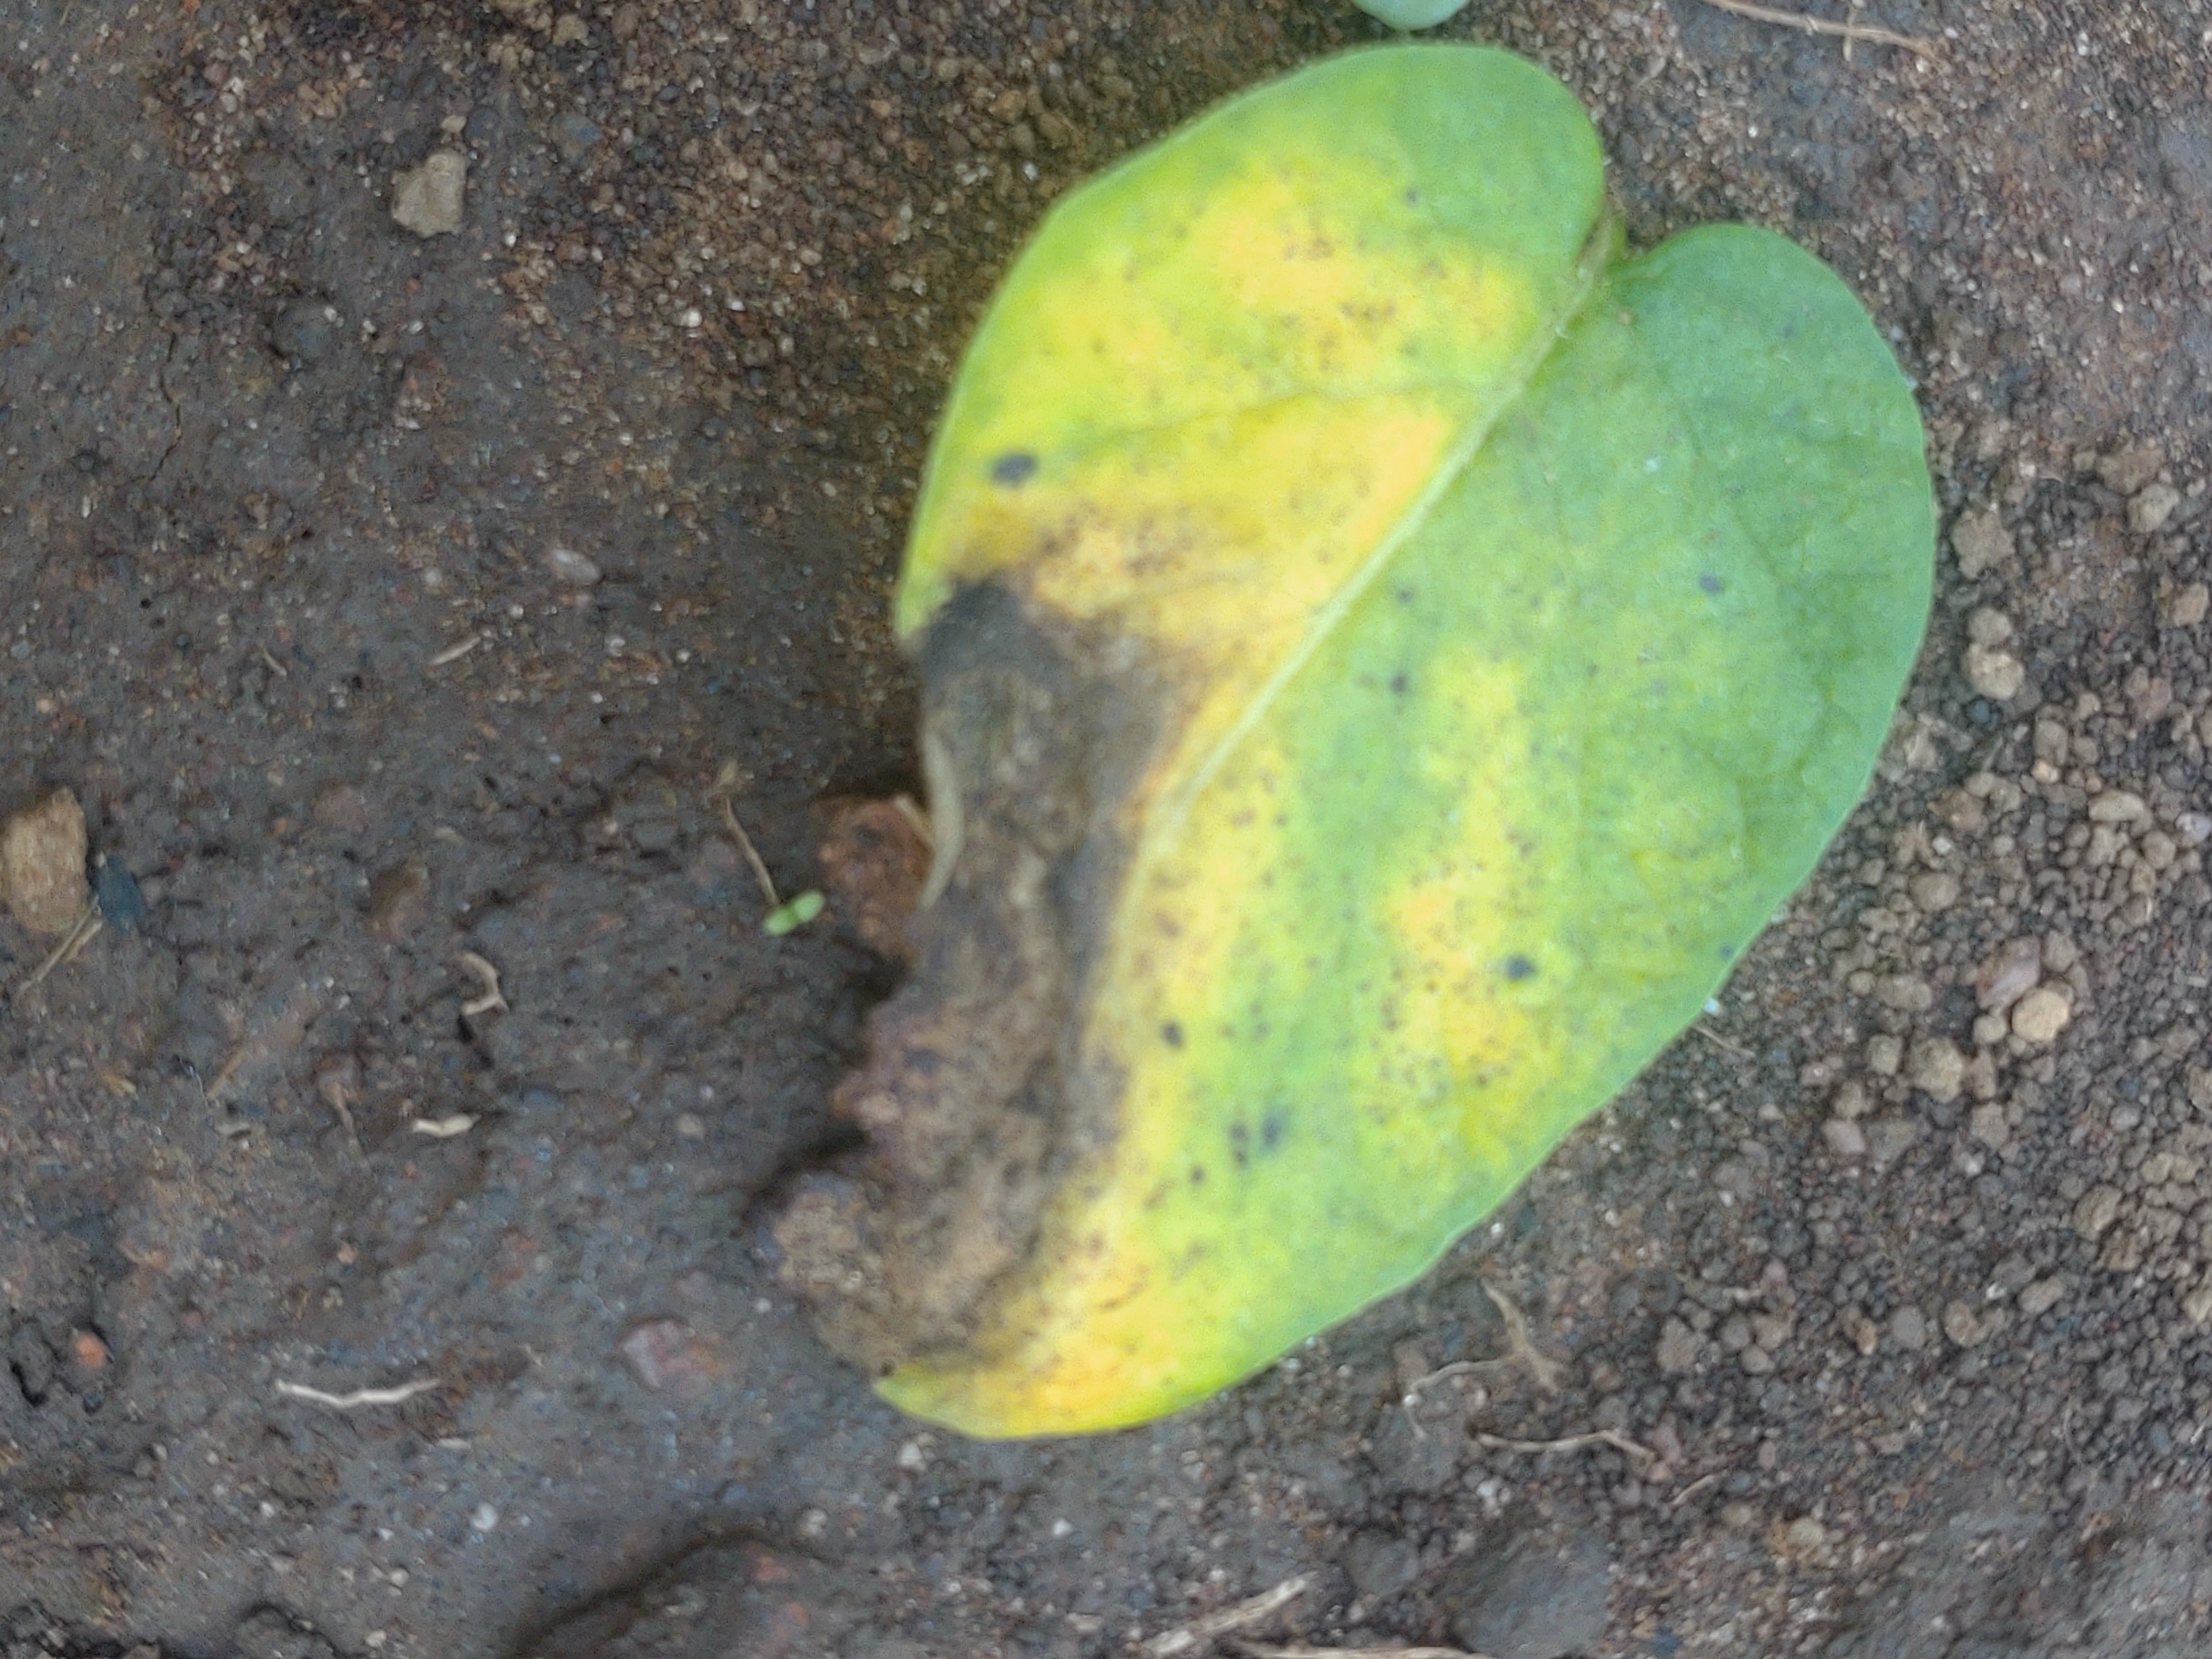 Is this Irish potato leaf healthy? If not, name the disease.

late blight
